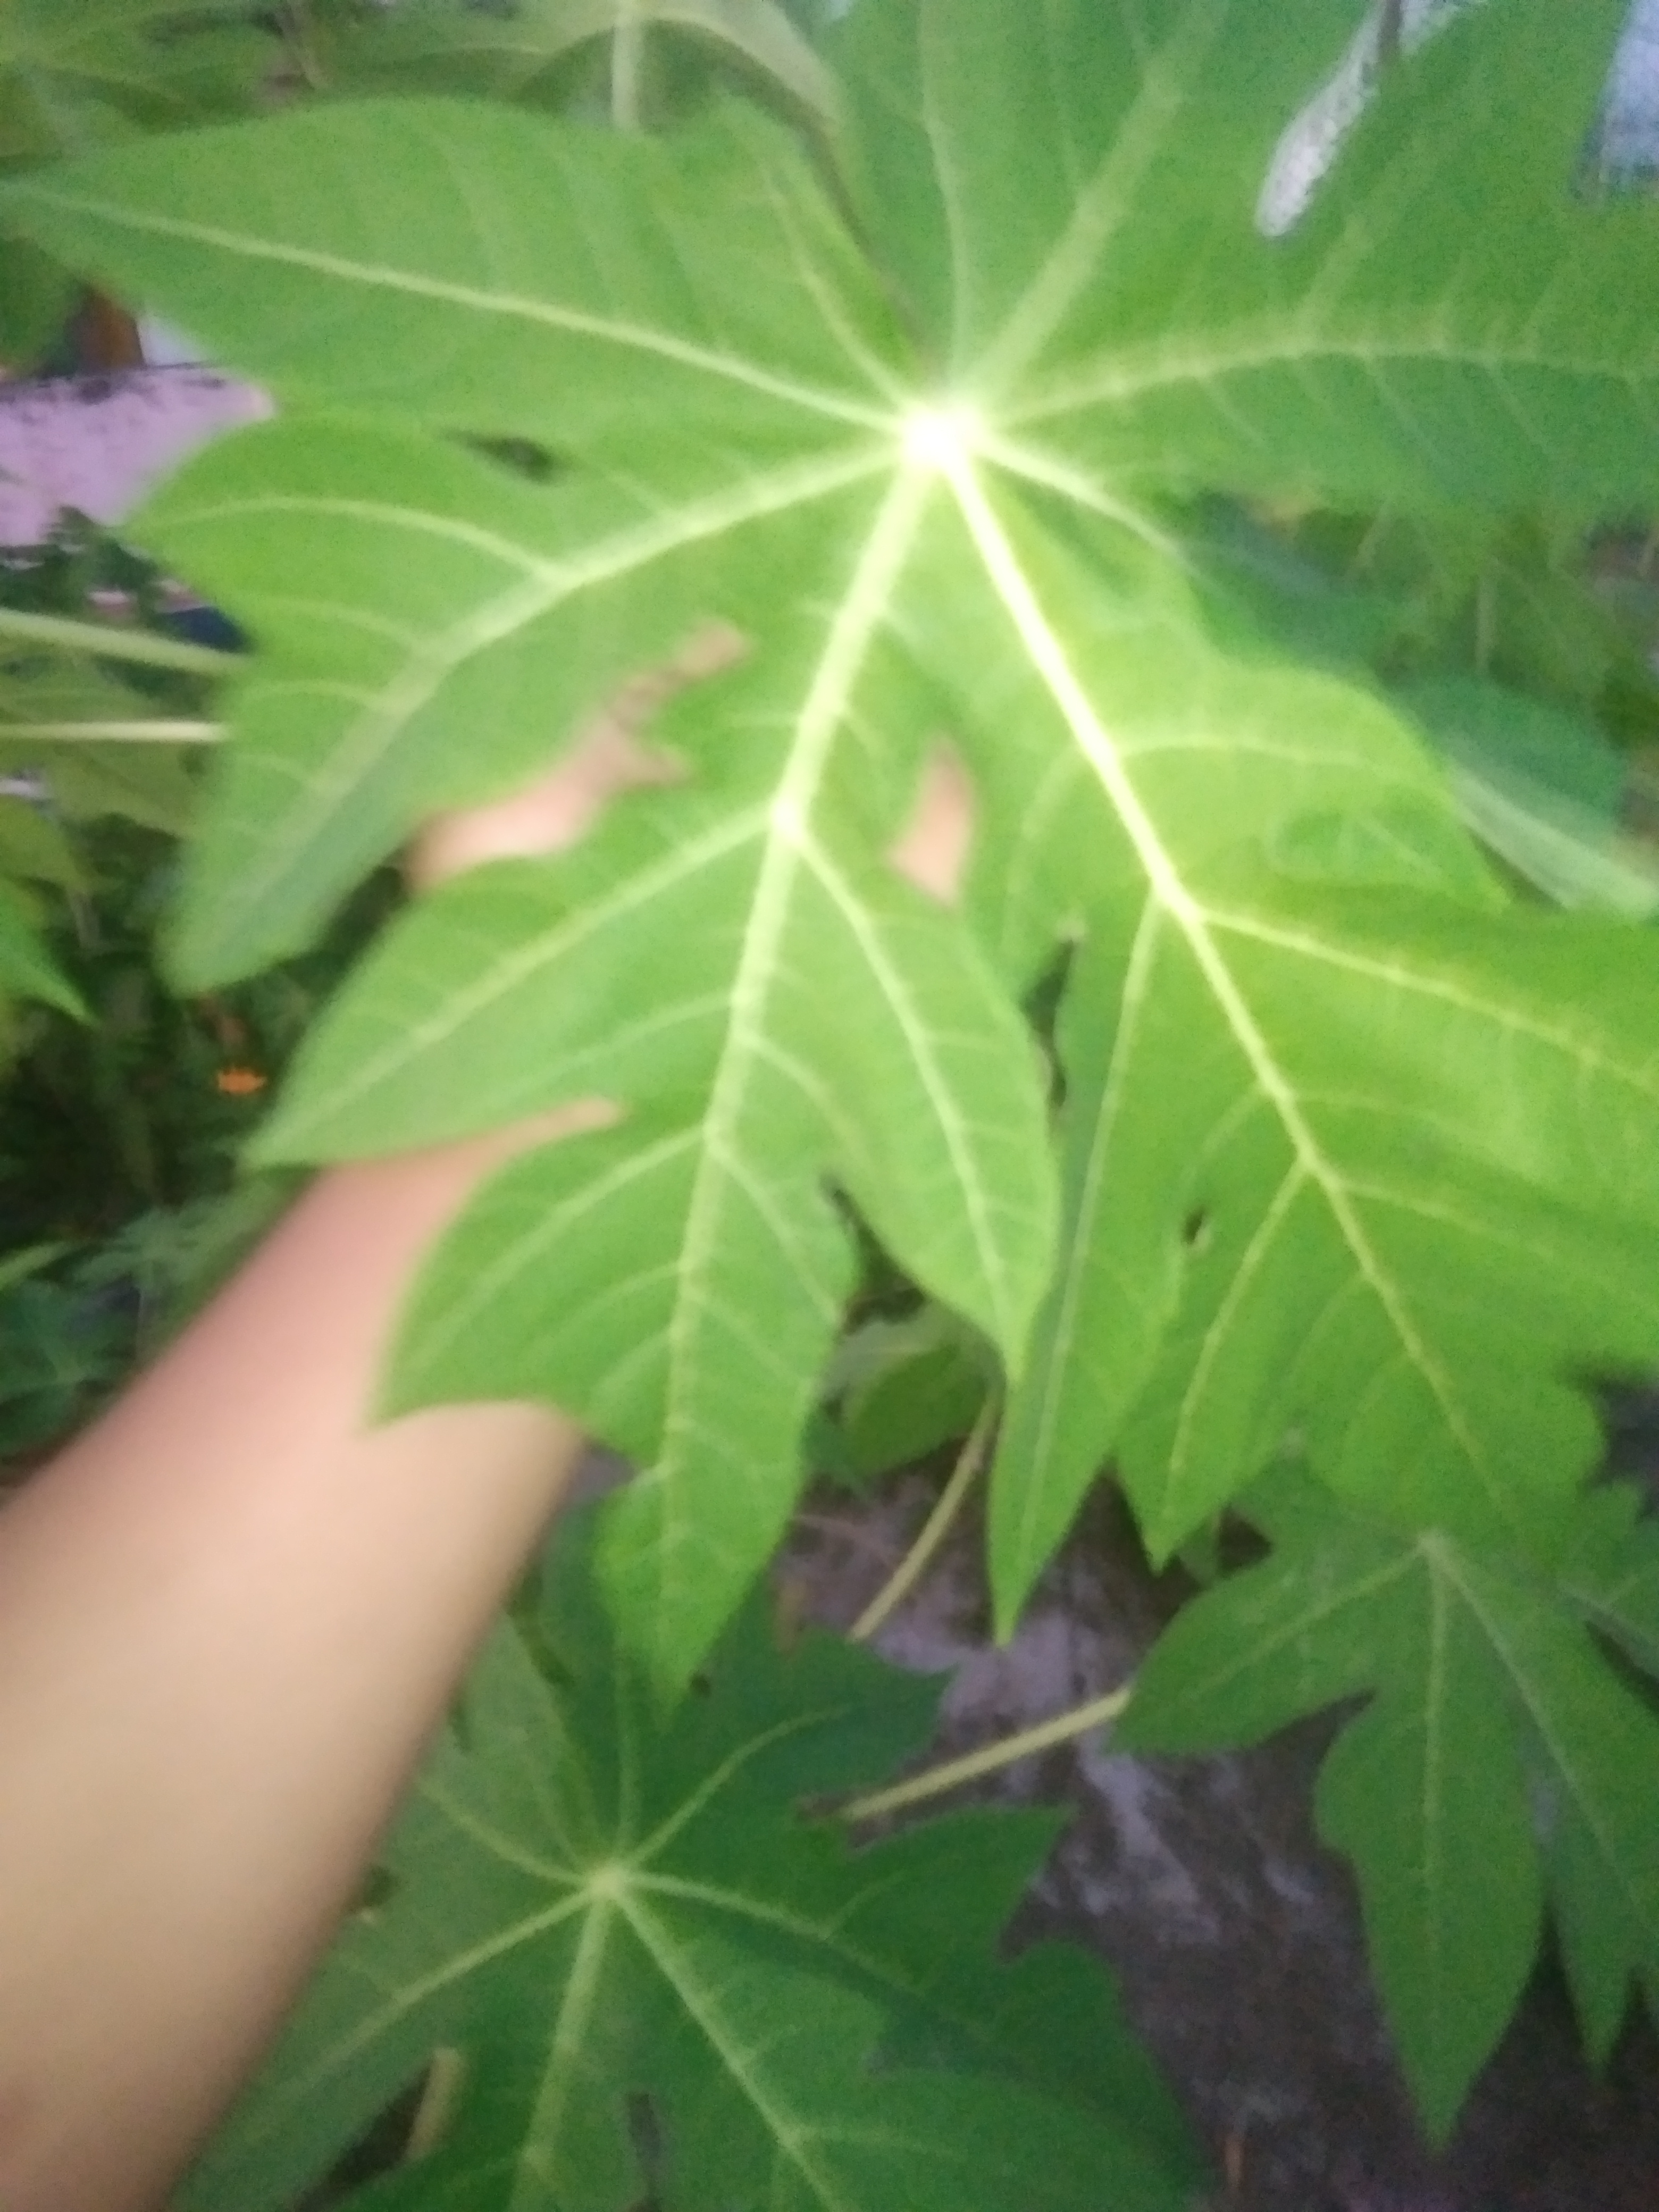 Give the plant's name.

papaya
